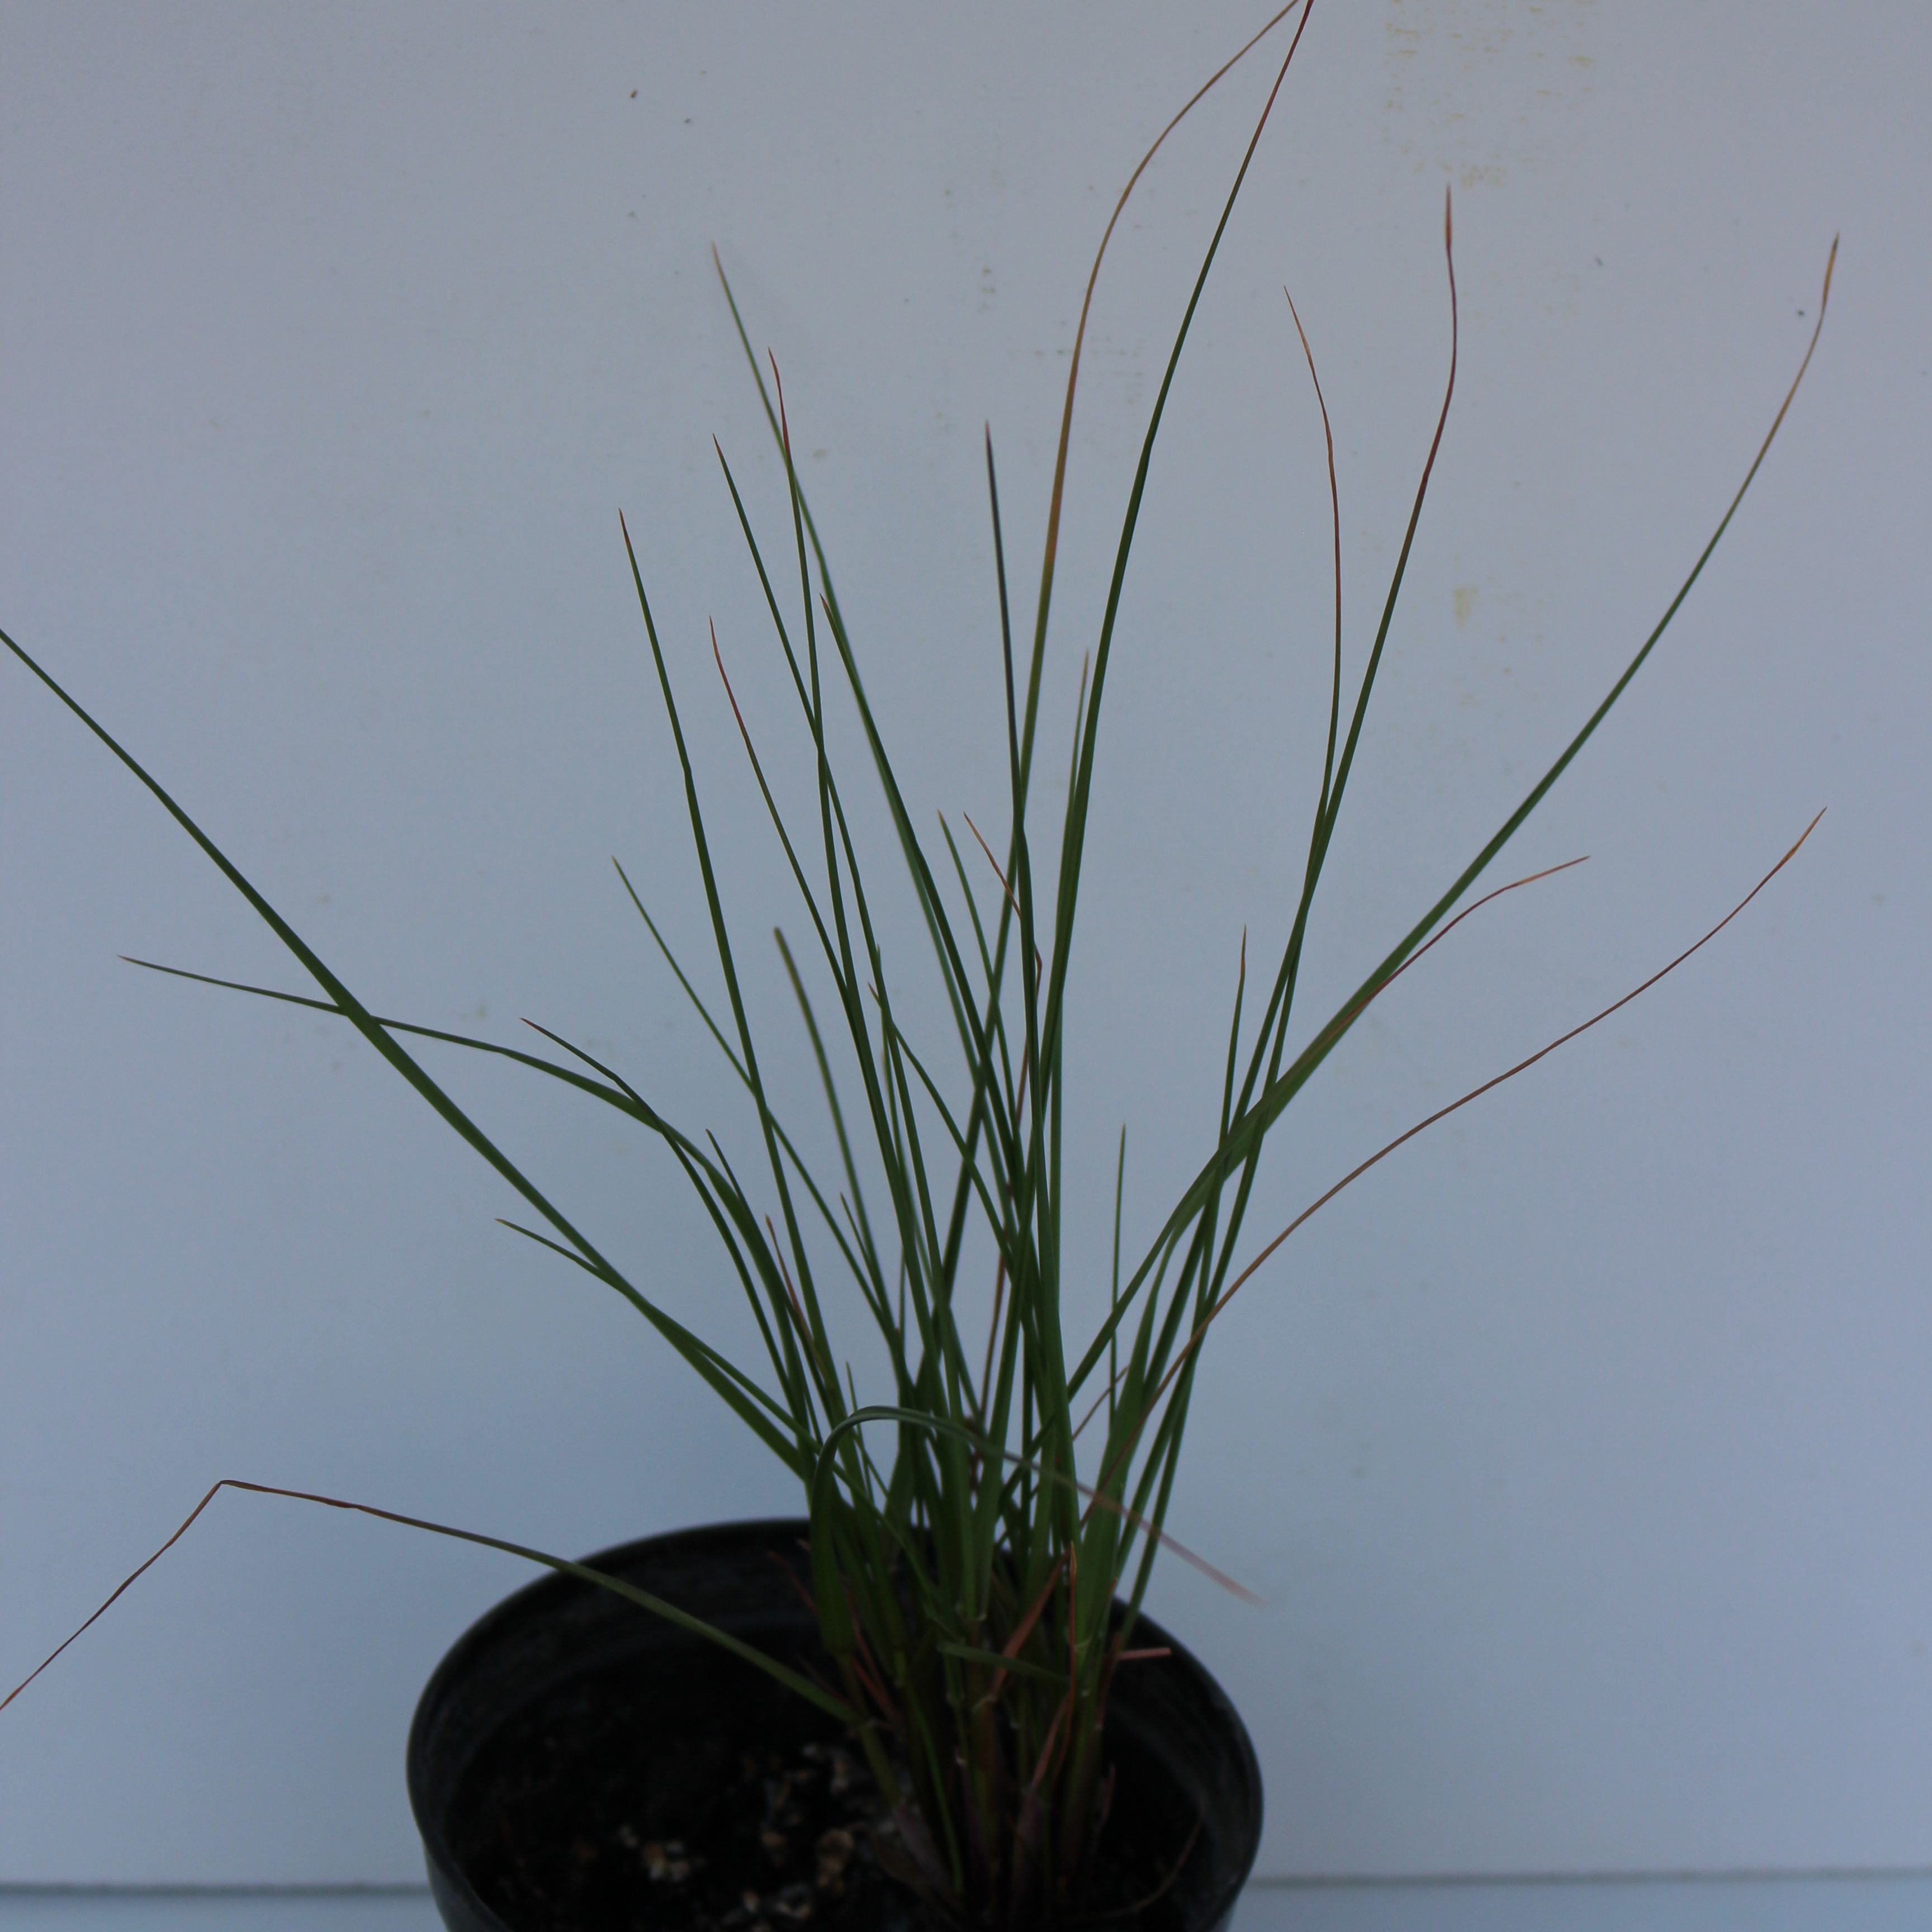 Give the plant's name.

Lolium multiflorum
